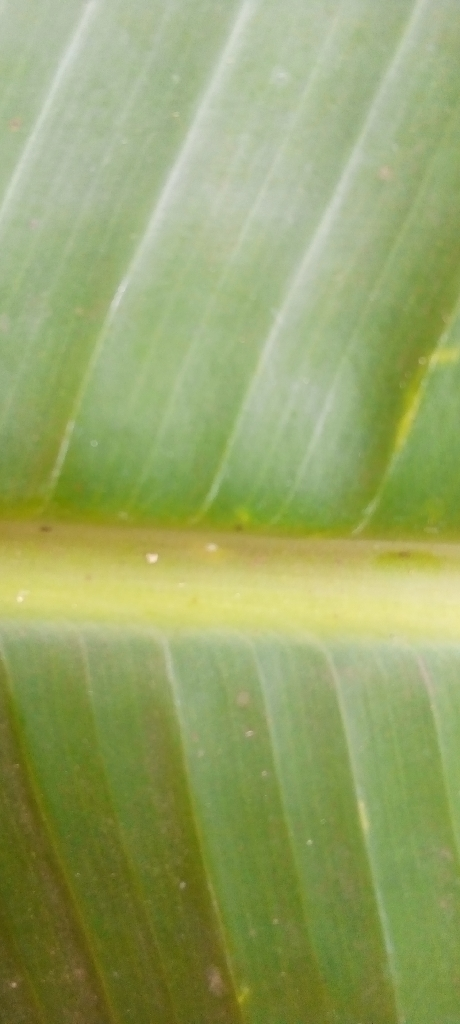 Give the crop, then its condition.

banana, healthy
